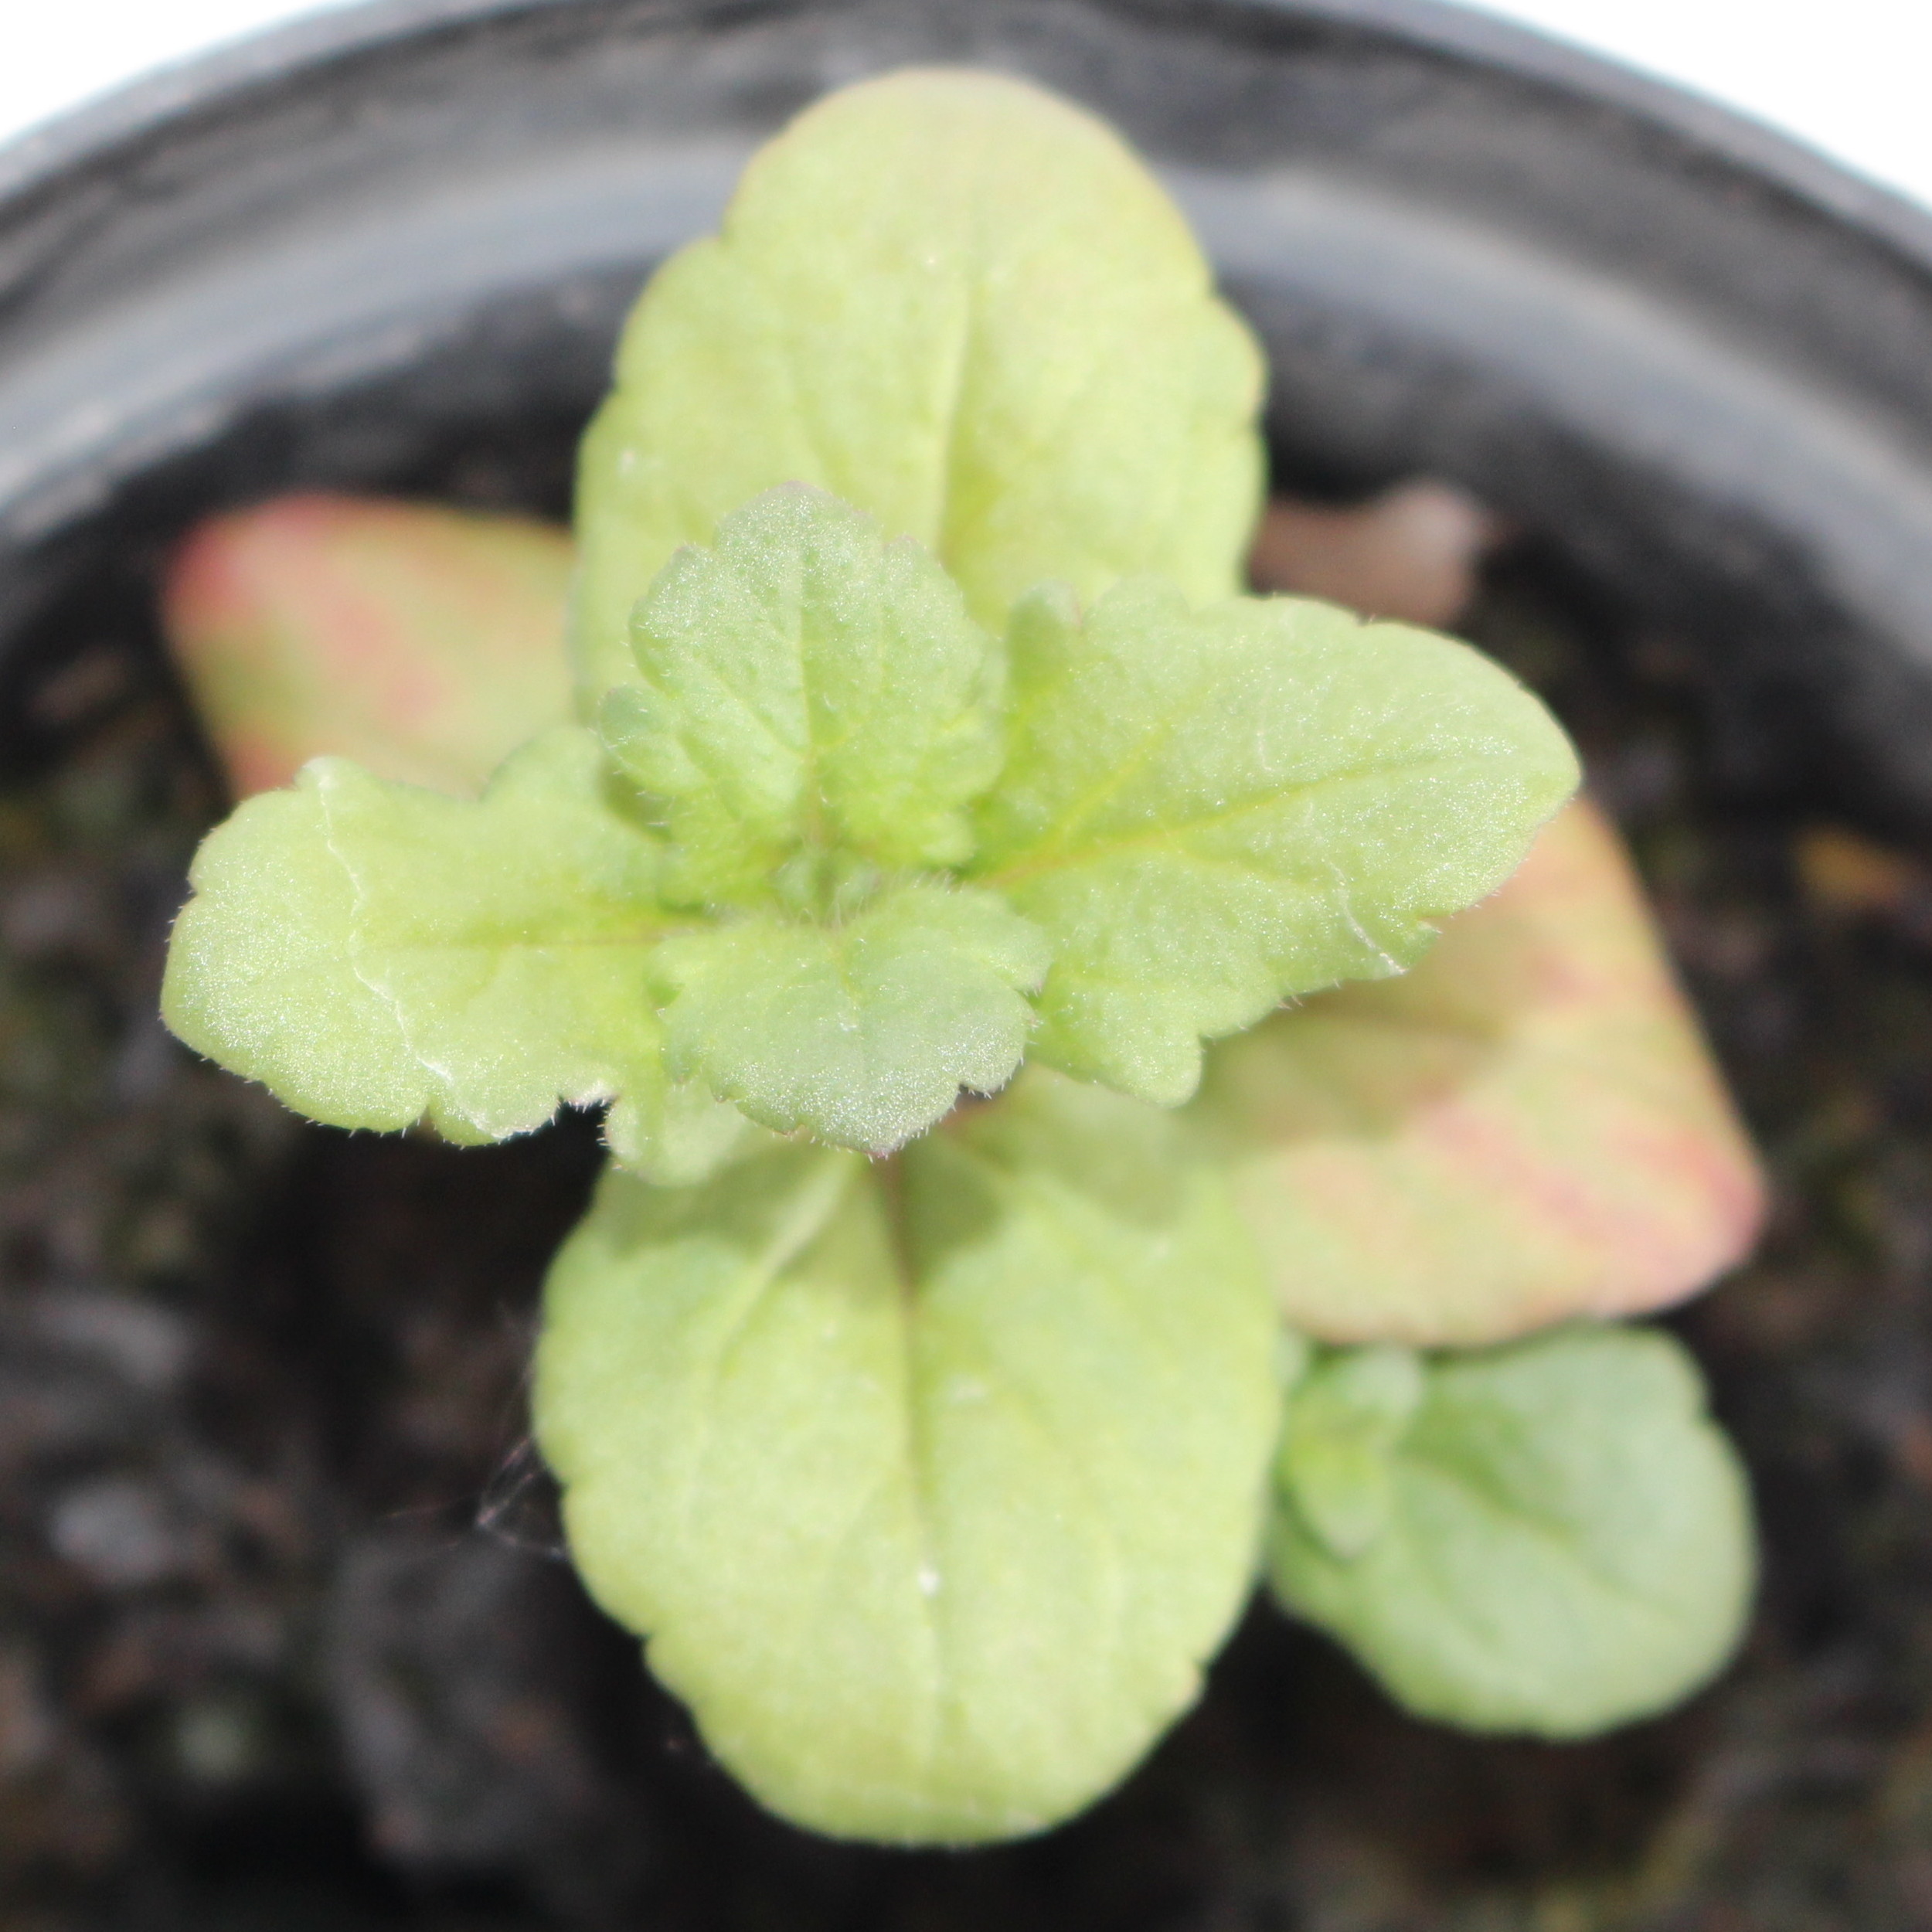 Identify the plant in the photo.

Veronica persica
